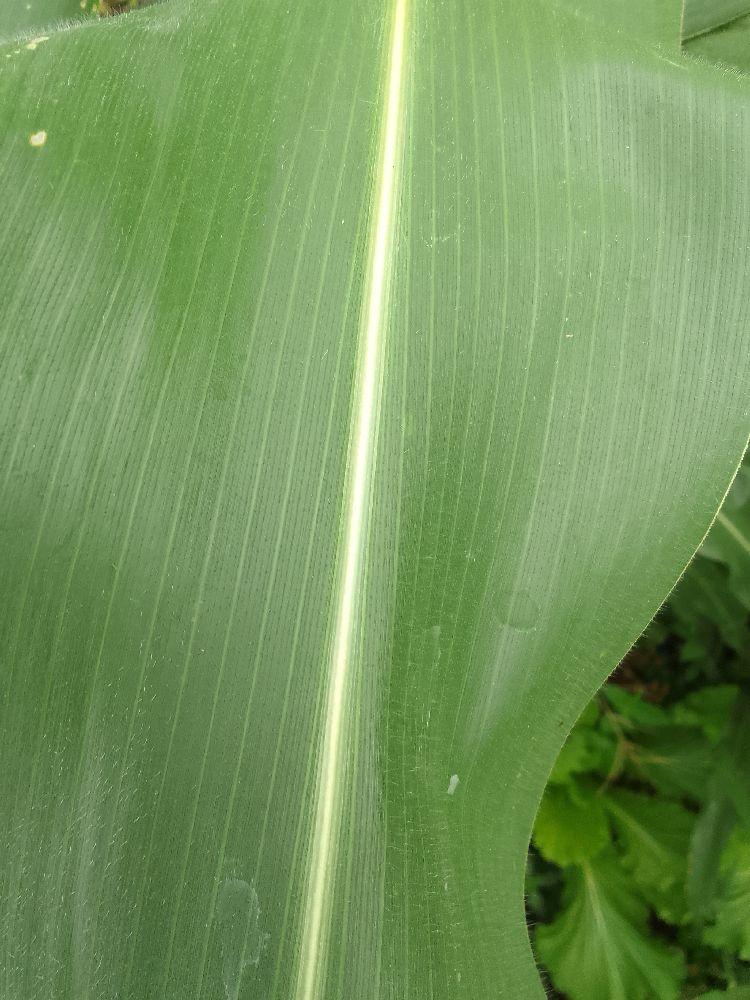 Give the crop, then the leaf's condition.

maize, healthy
